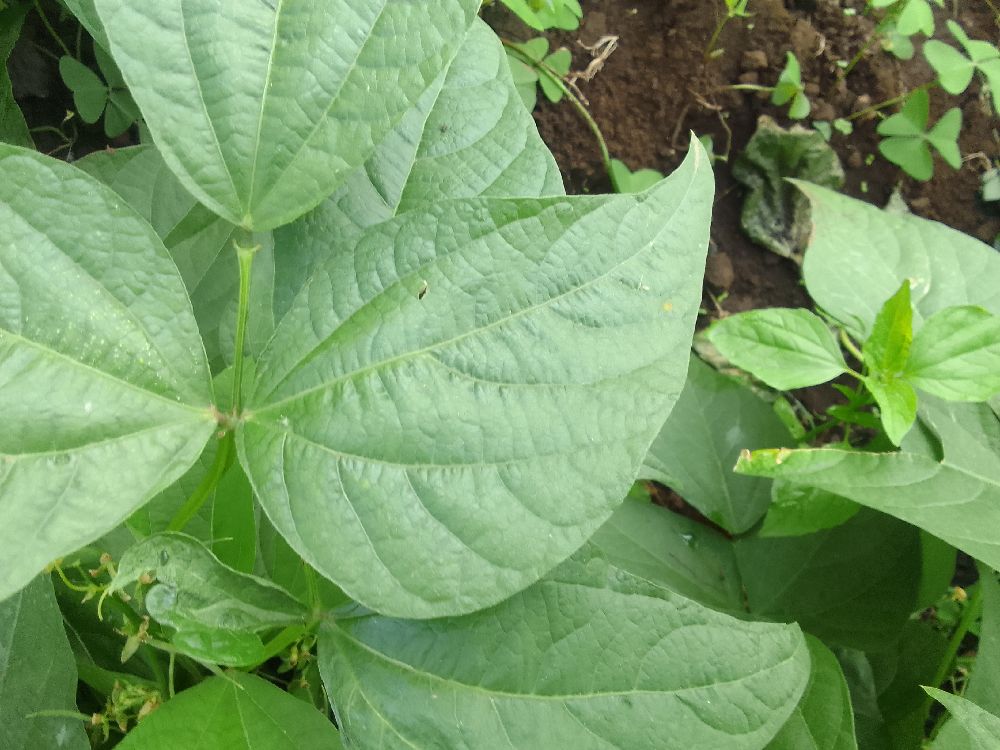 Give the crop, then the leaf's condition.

common bean, healthy
